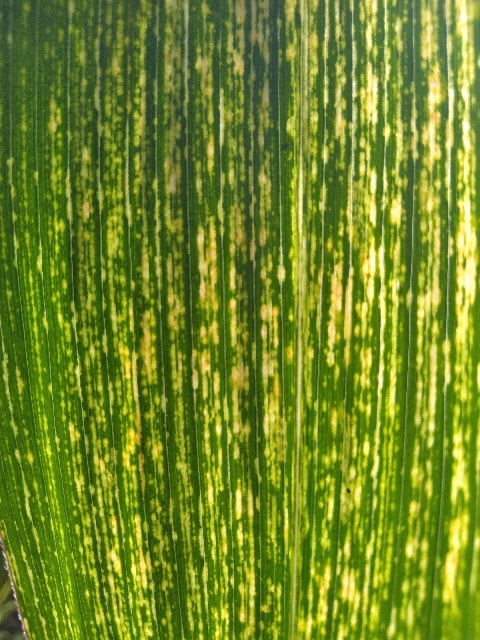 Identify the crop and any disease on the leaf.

maize, maize streak virus
